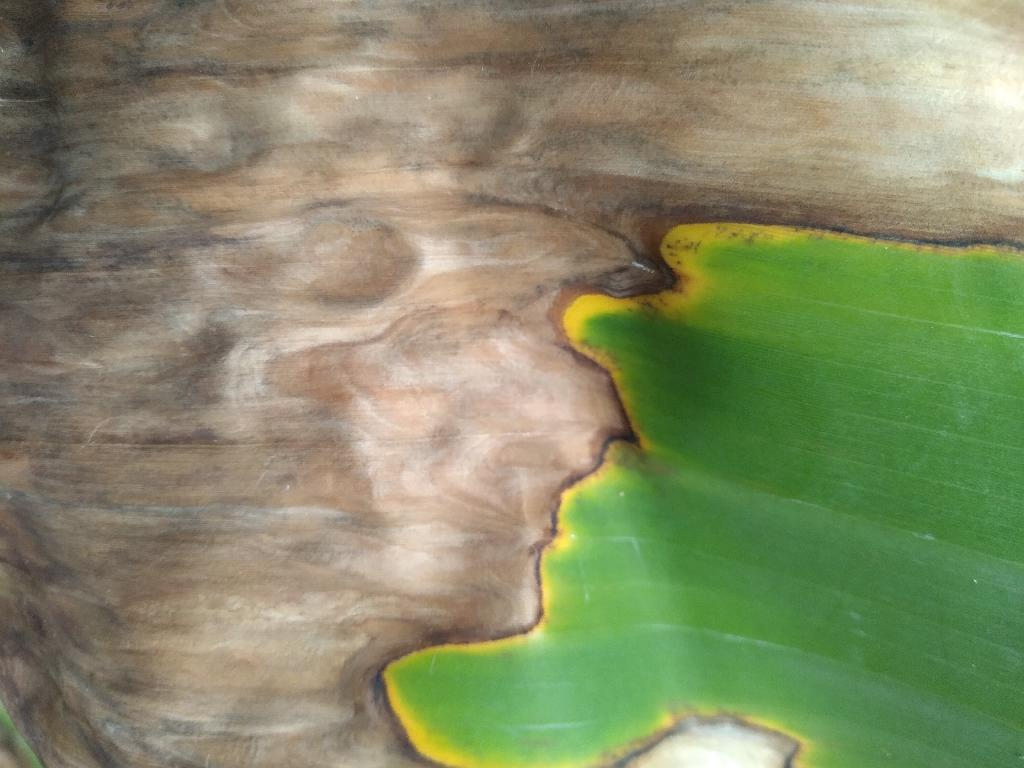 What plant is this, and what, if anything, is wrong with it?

banana, black sigatoka
